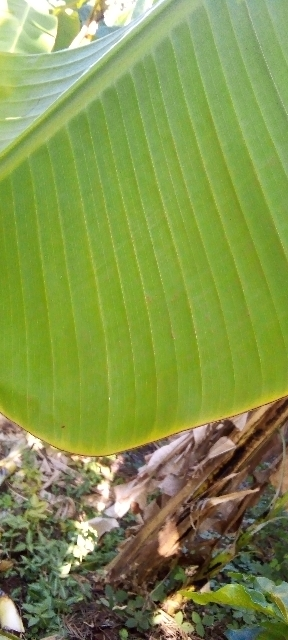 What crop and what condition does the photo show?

banana, healthy
